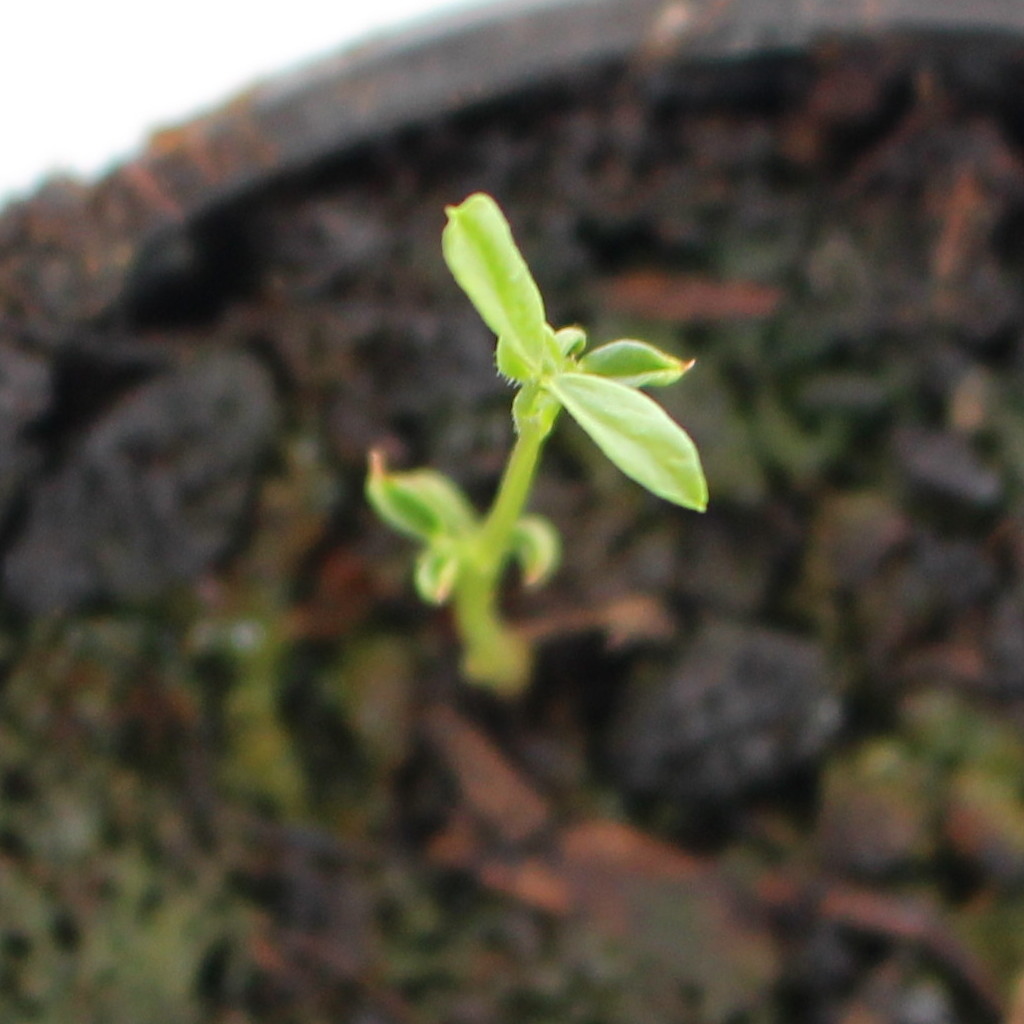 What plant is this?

Vicia sativa
